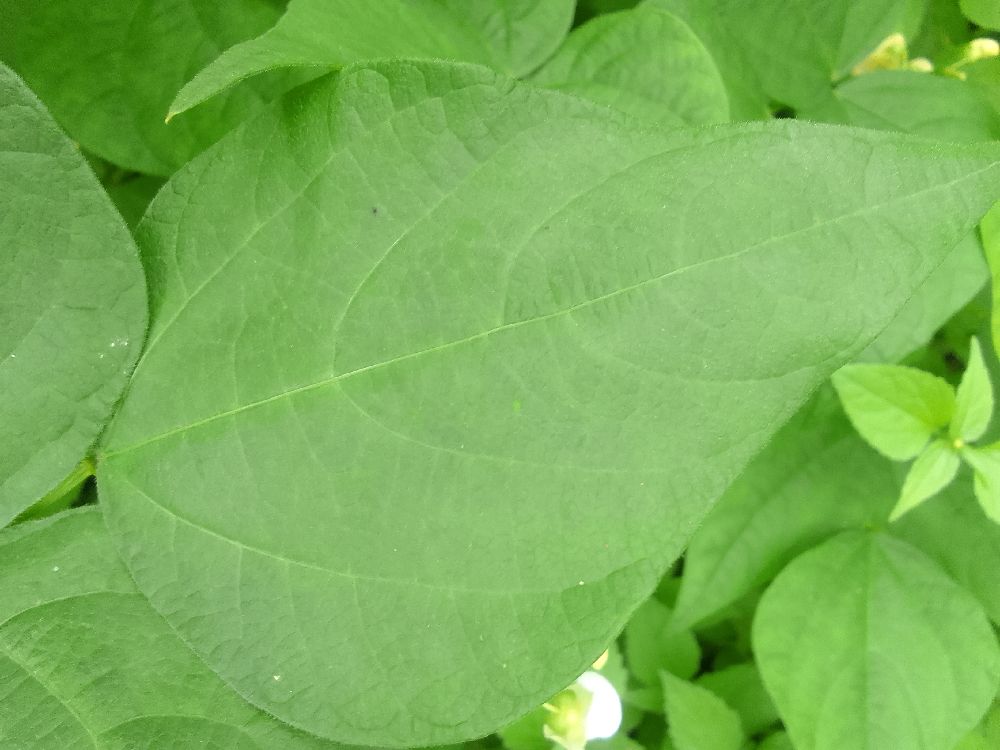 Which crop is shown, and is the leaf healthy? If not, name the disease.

common bean, healthy
